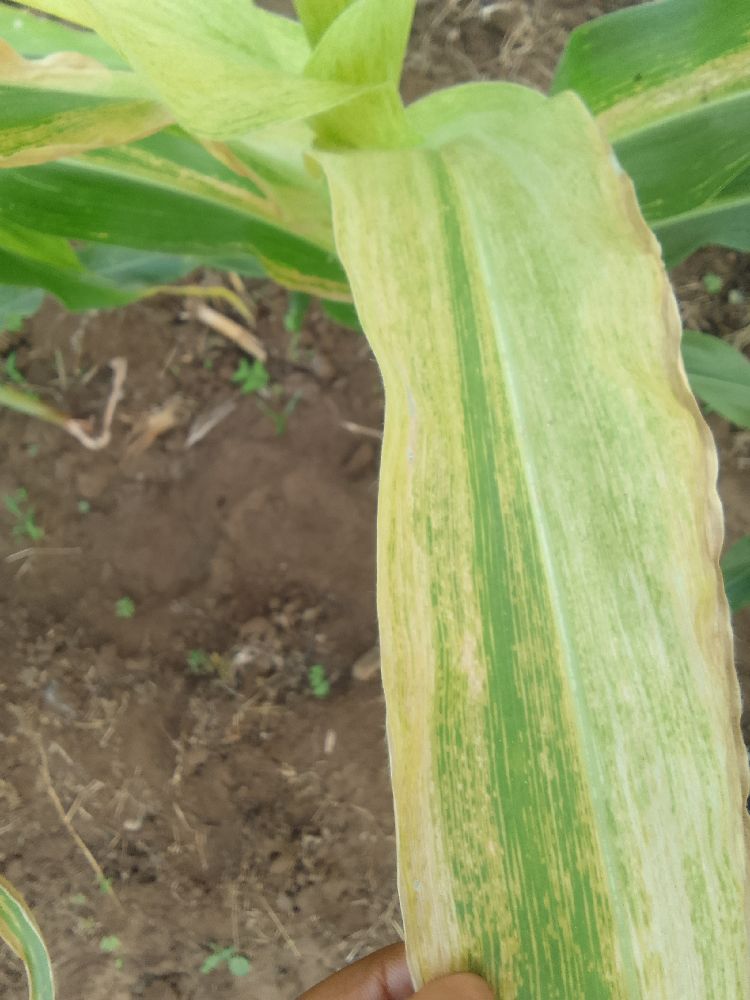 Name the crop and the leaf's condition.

maize, maize lethal necrosis
